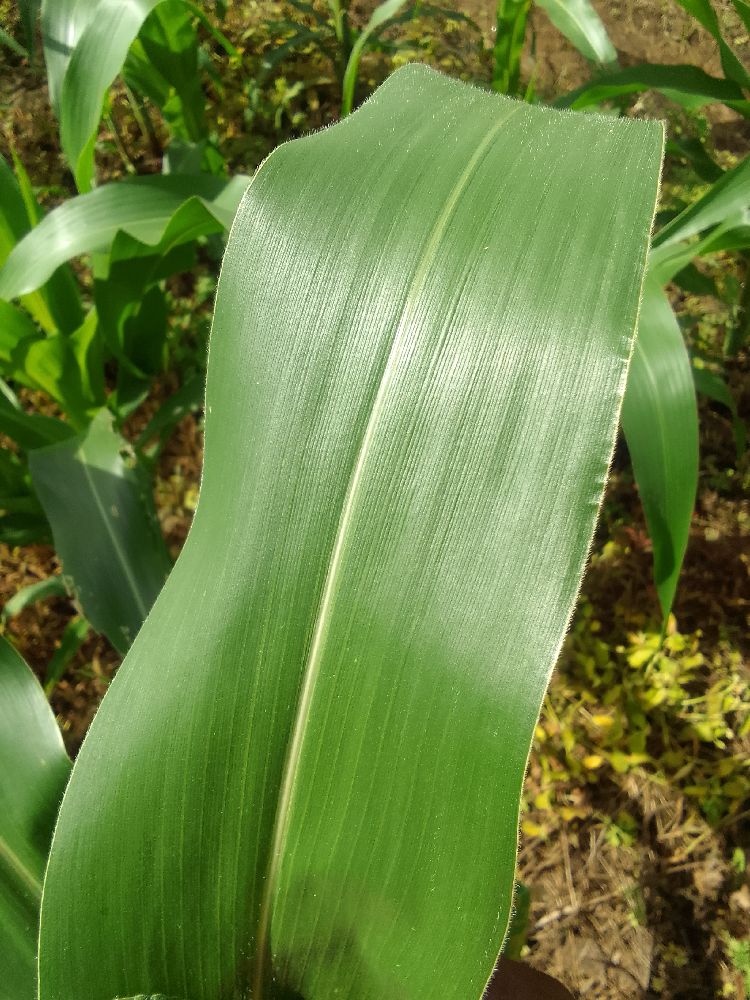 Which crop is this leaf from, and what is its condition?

maize, healthy
